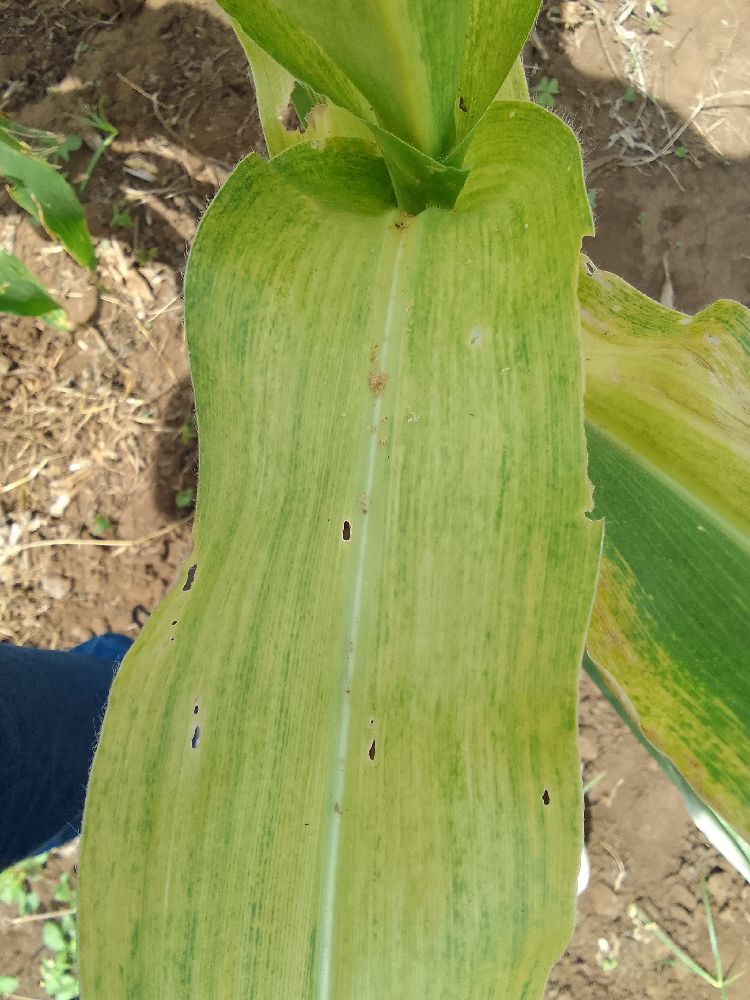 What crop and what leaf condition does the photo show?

maize, maize lethal necrosis
